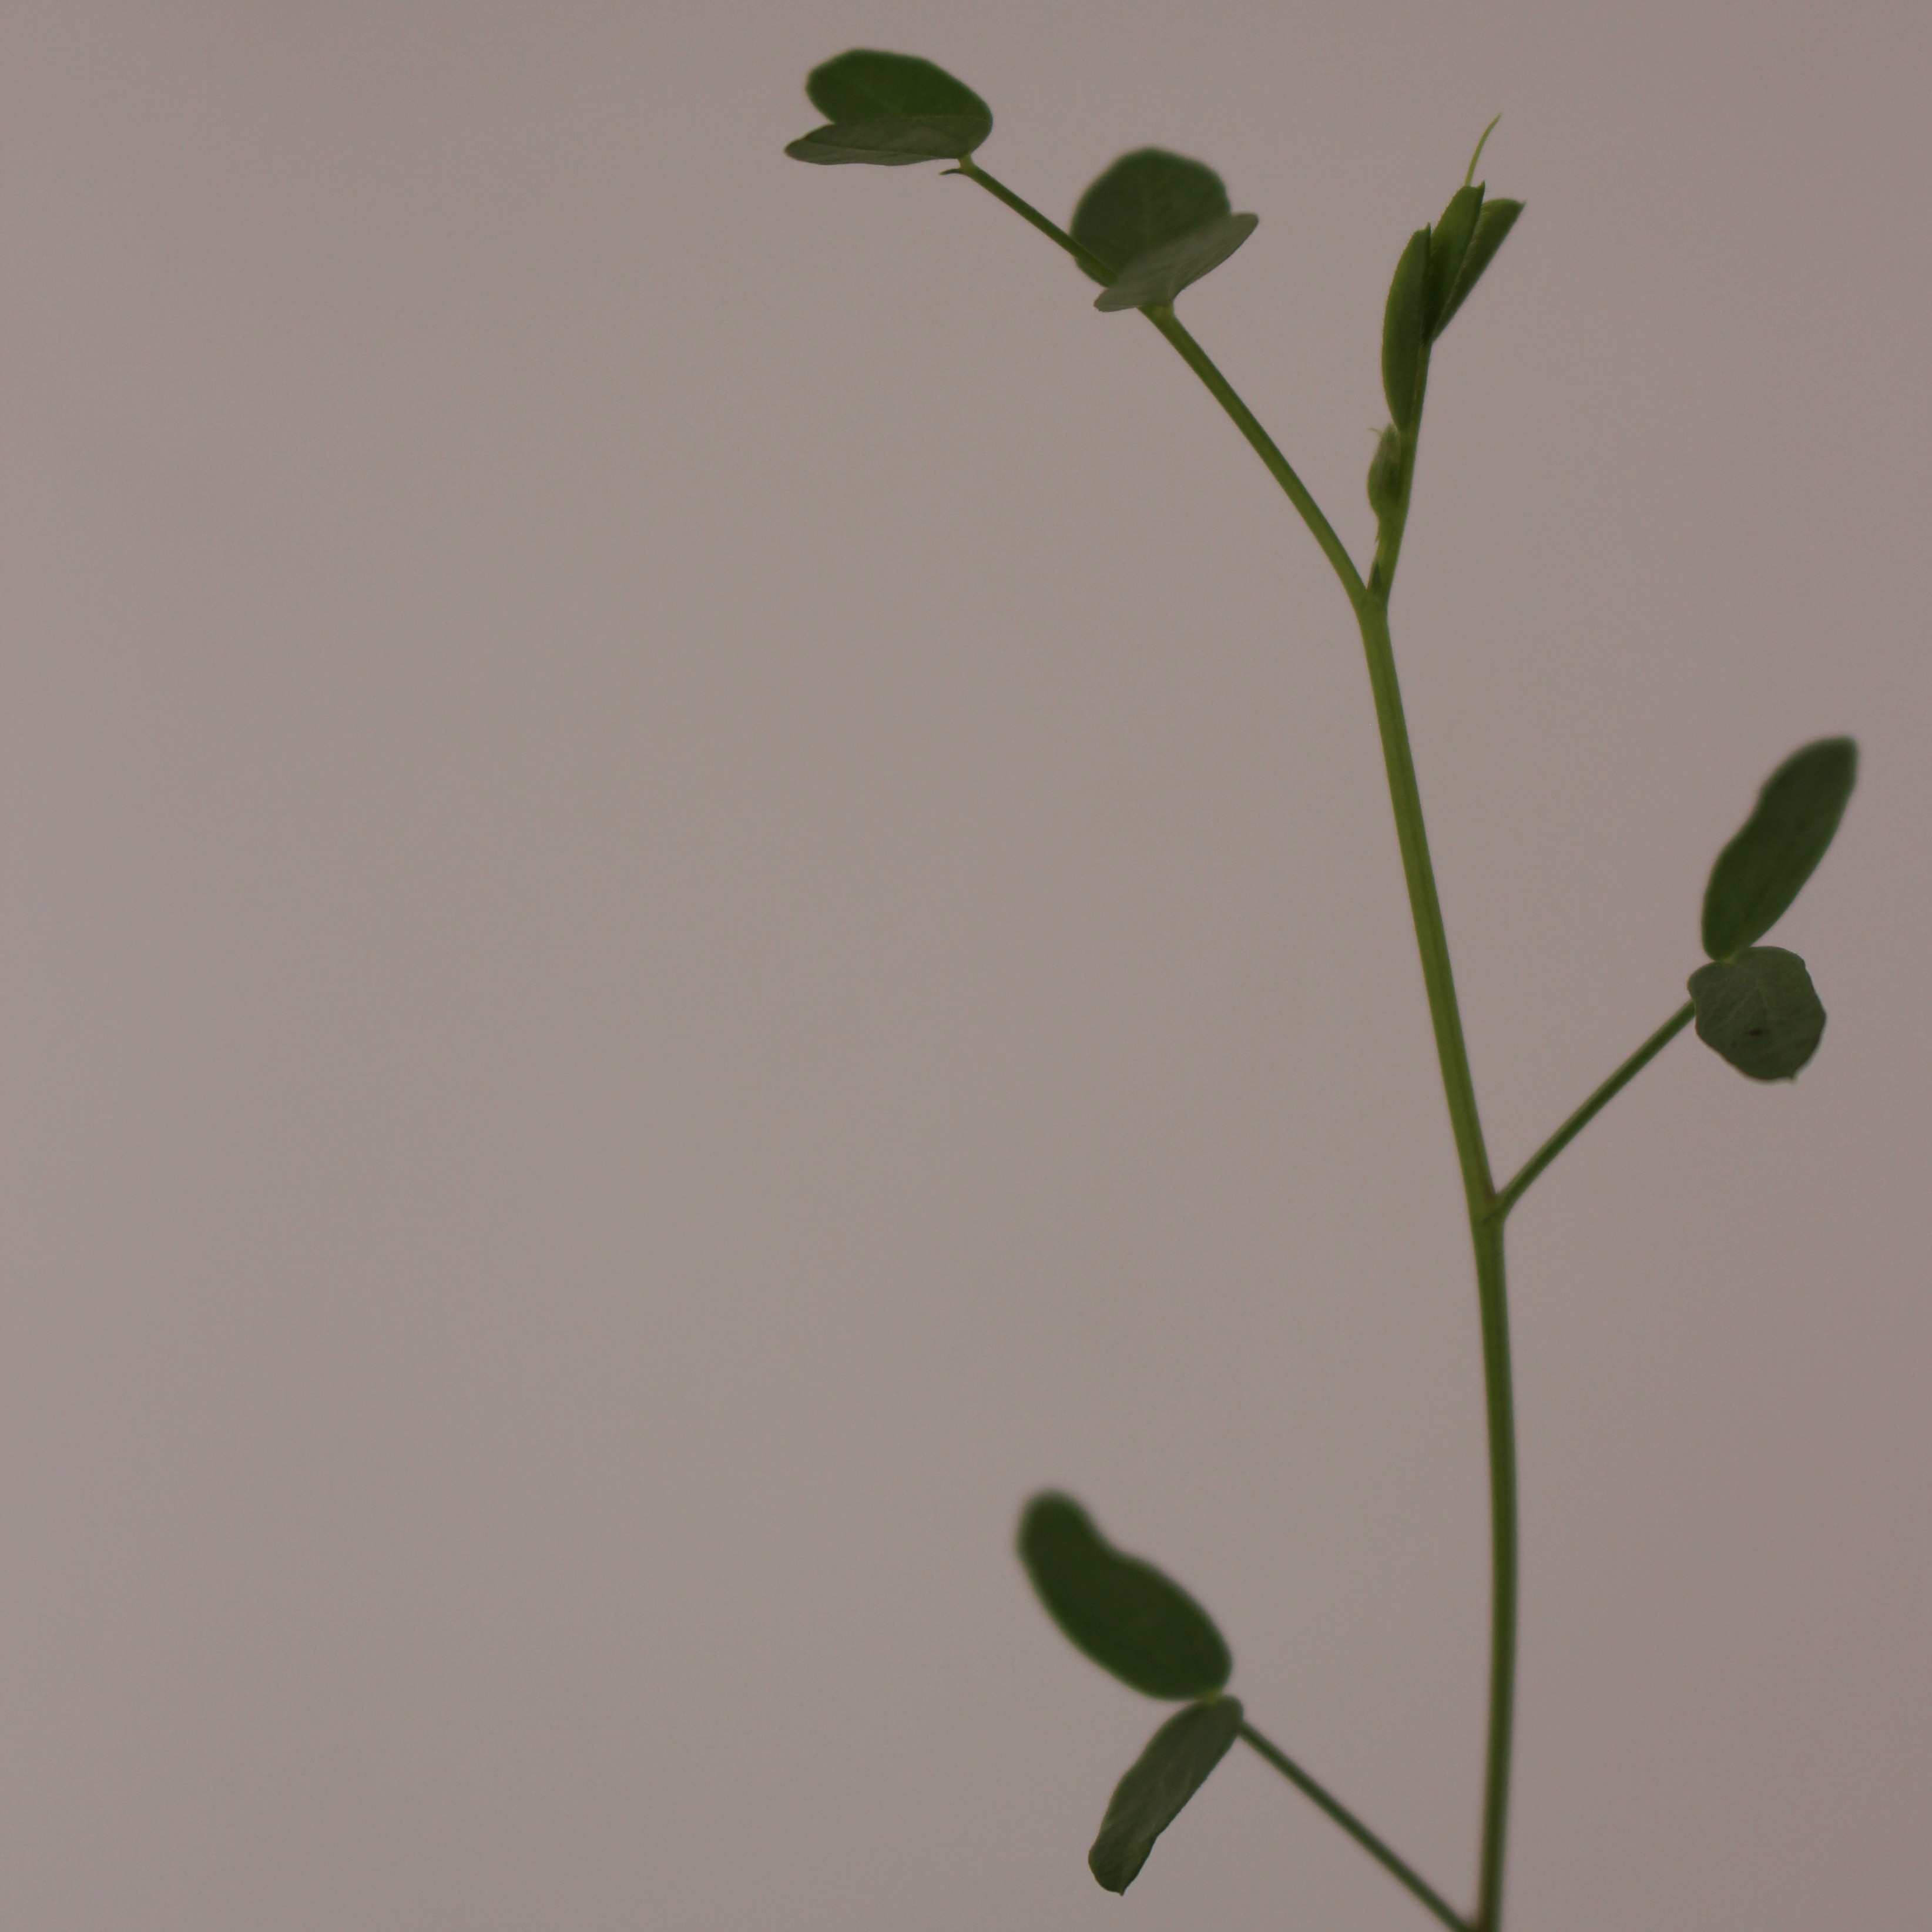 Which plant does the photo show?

Vicia sativa
